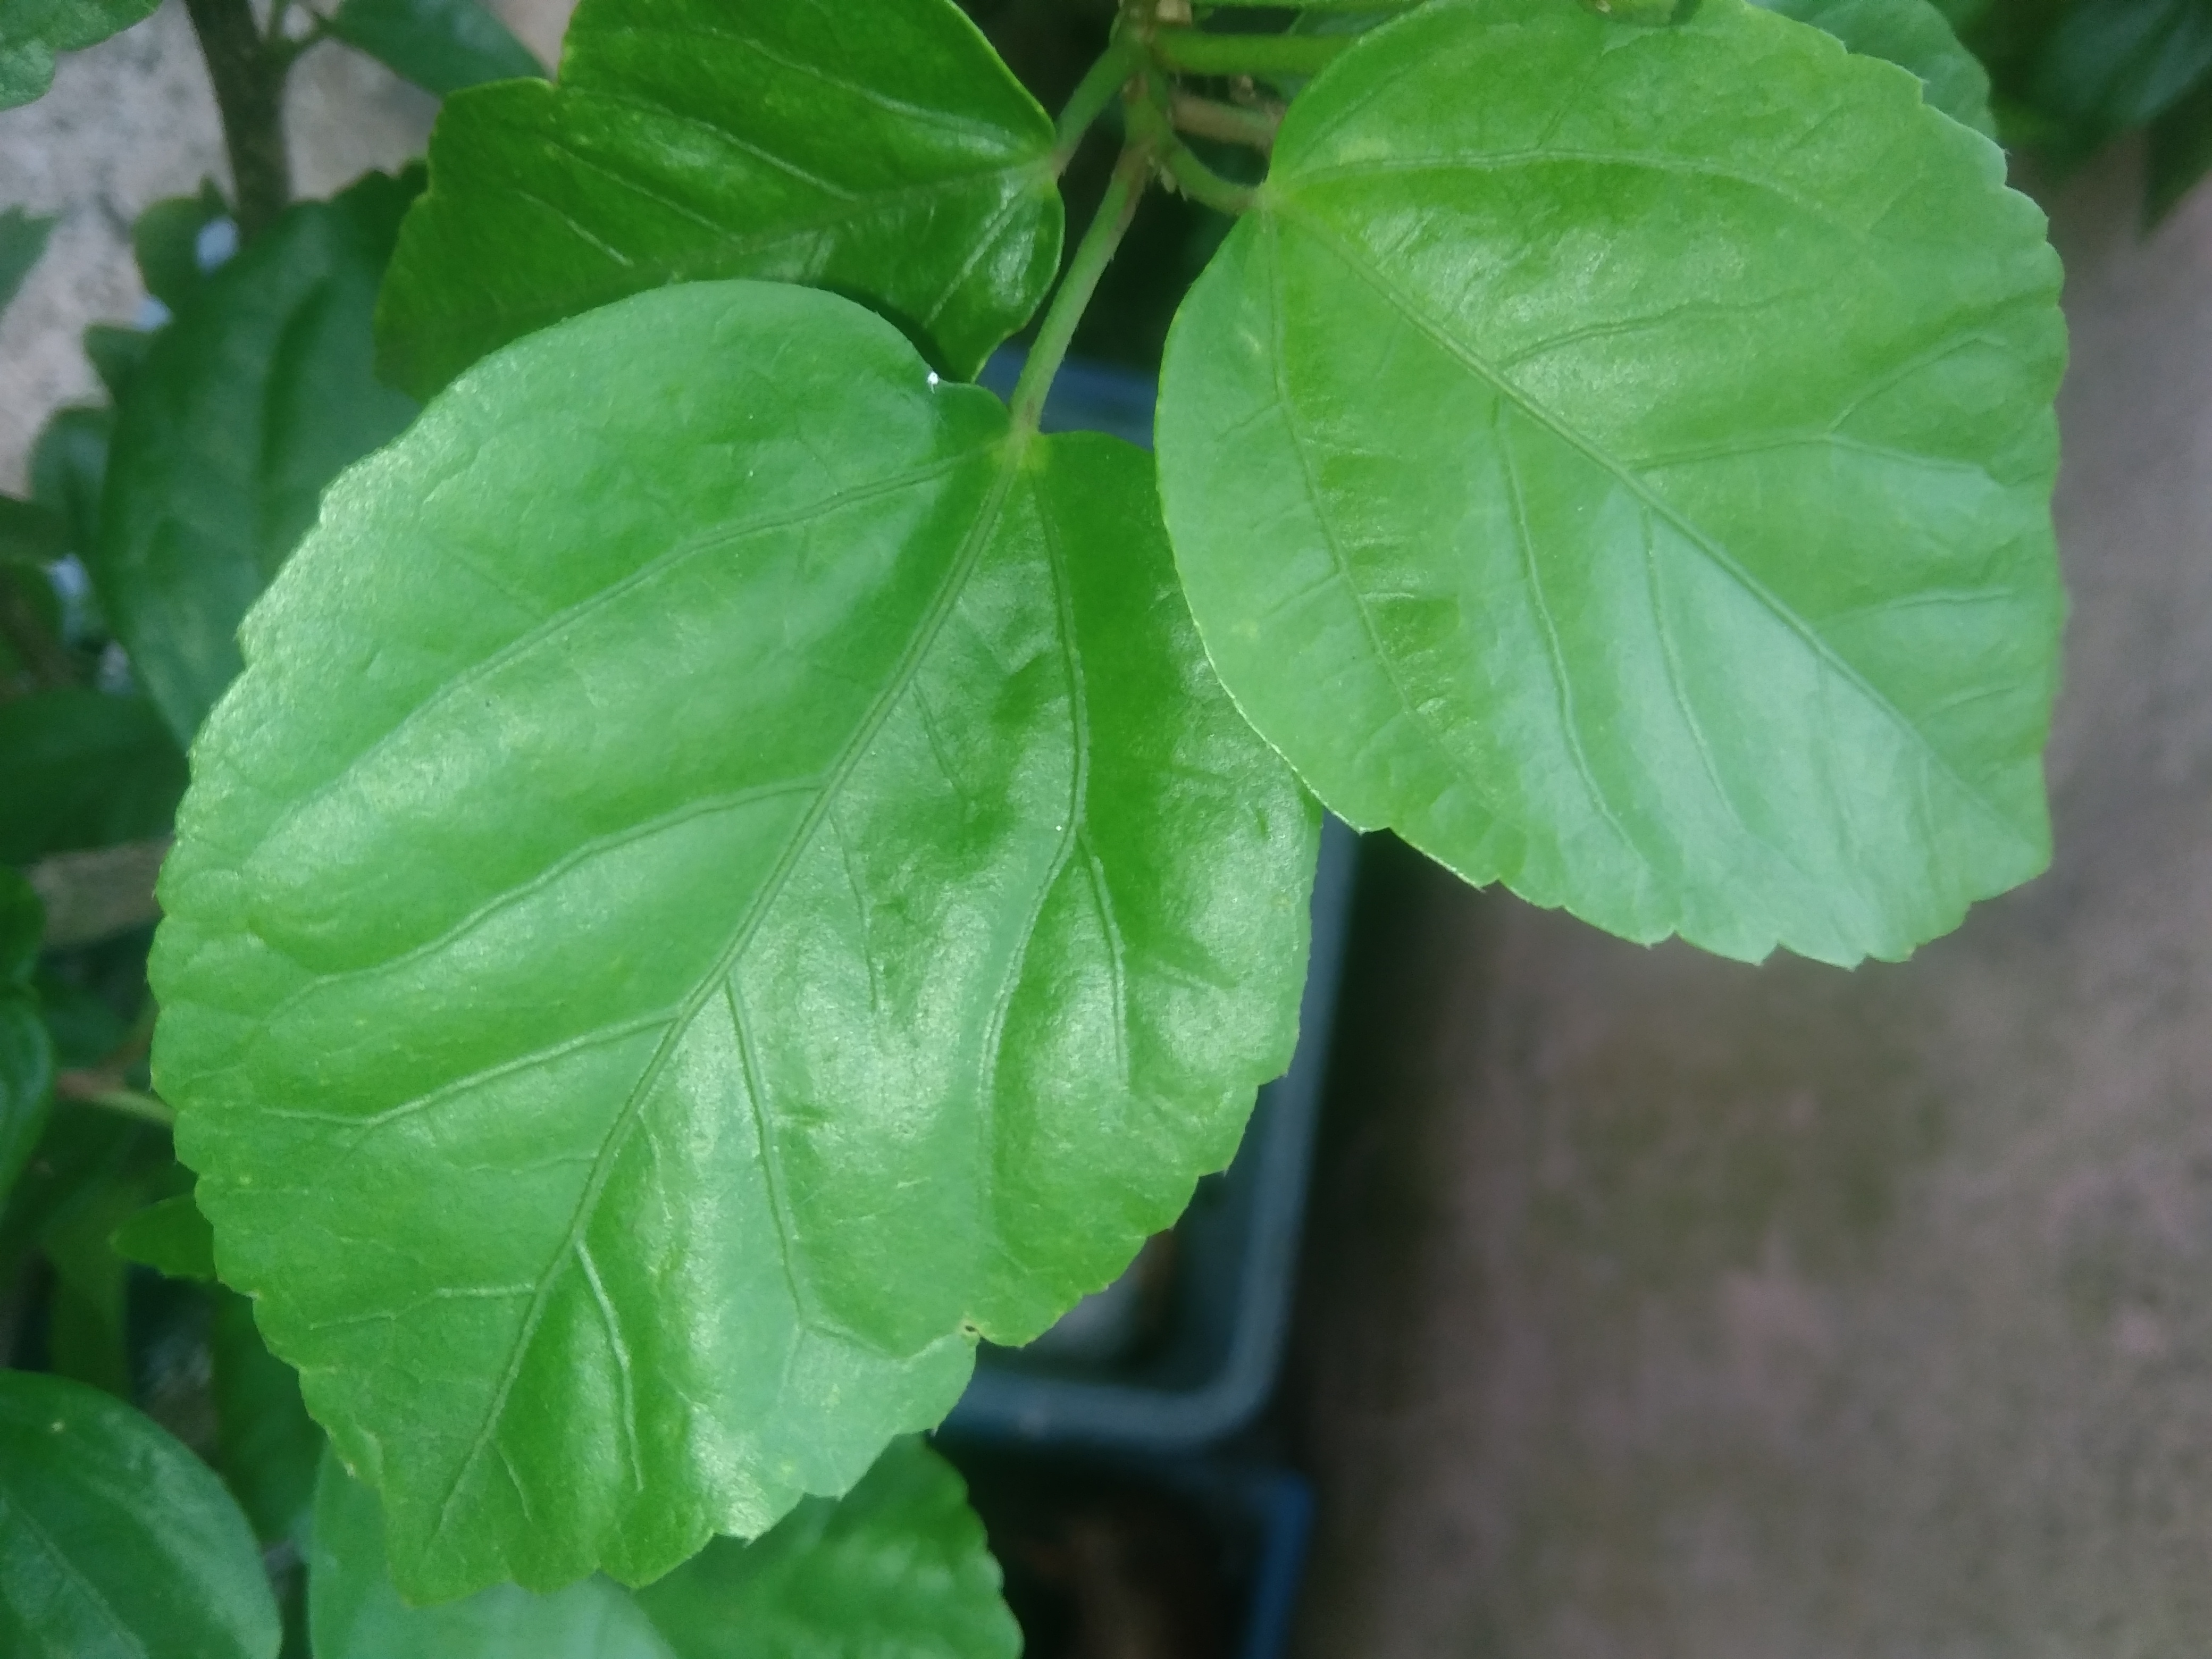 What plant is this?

hibiscus
